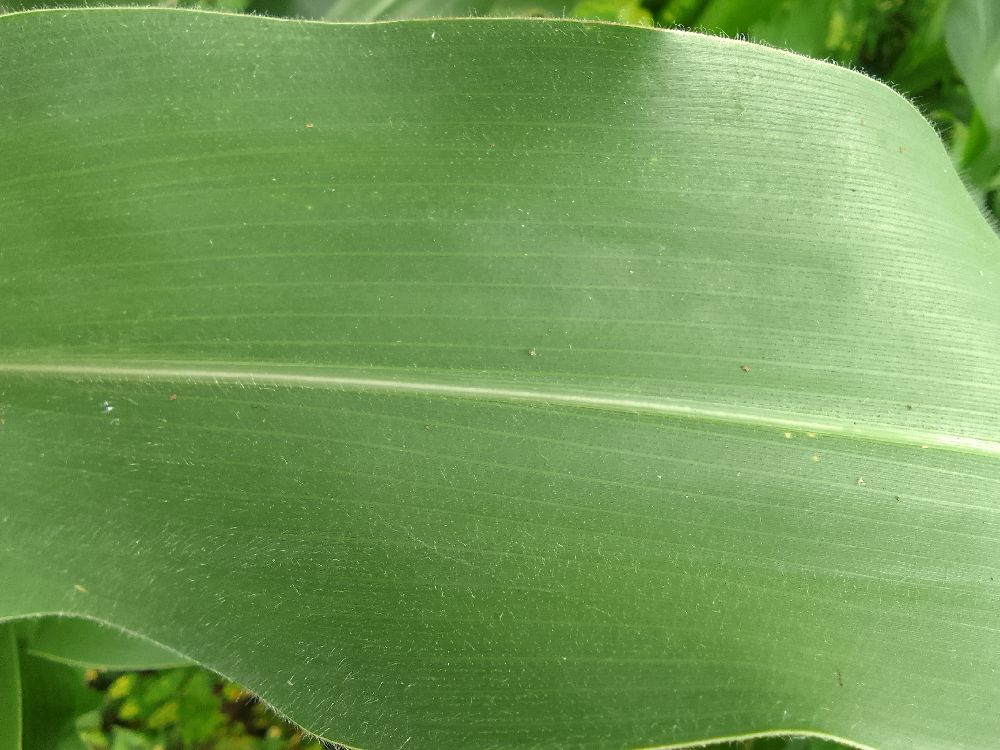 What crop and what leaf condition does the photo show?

maize, healthy
